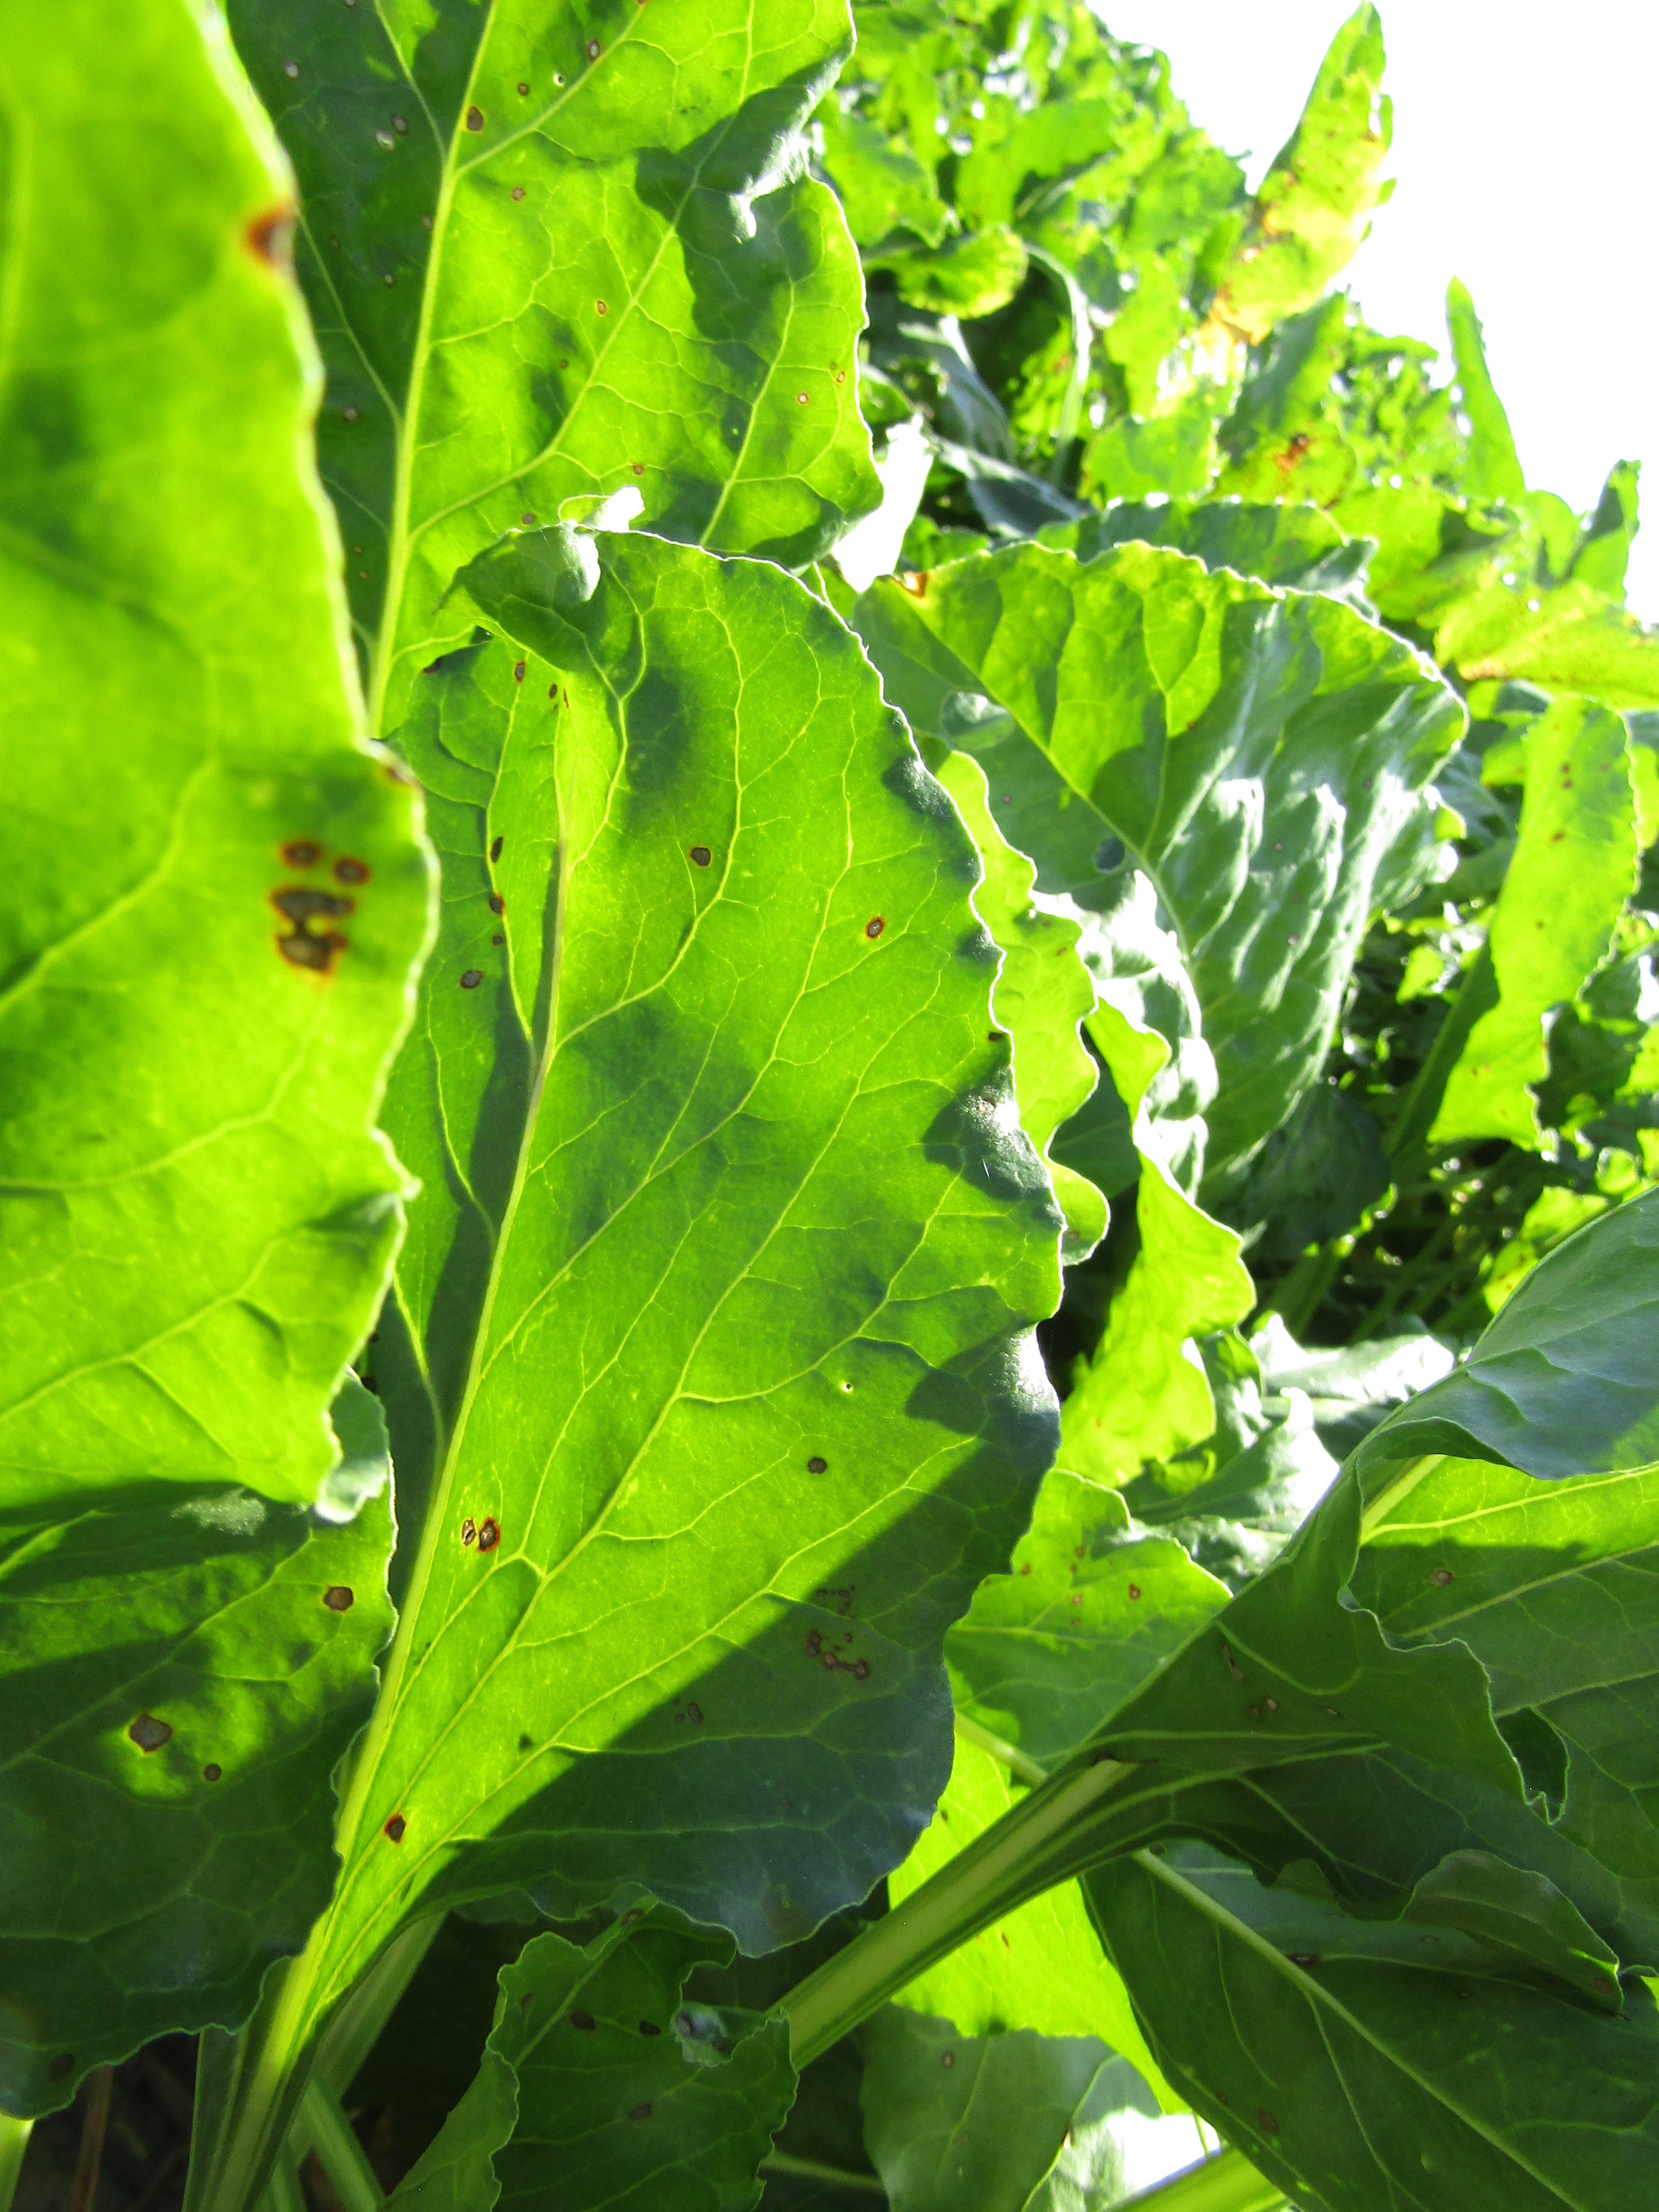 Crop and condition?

beet, cercospora
